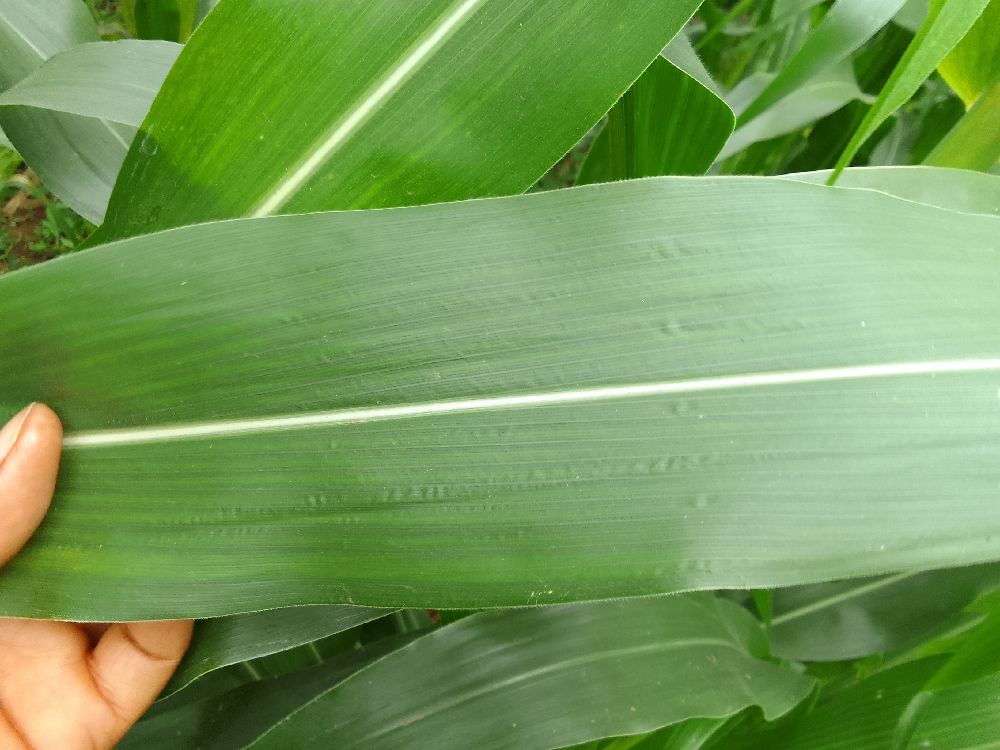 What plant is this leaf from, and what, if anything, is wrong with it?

maize, healthy
